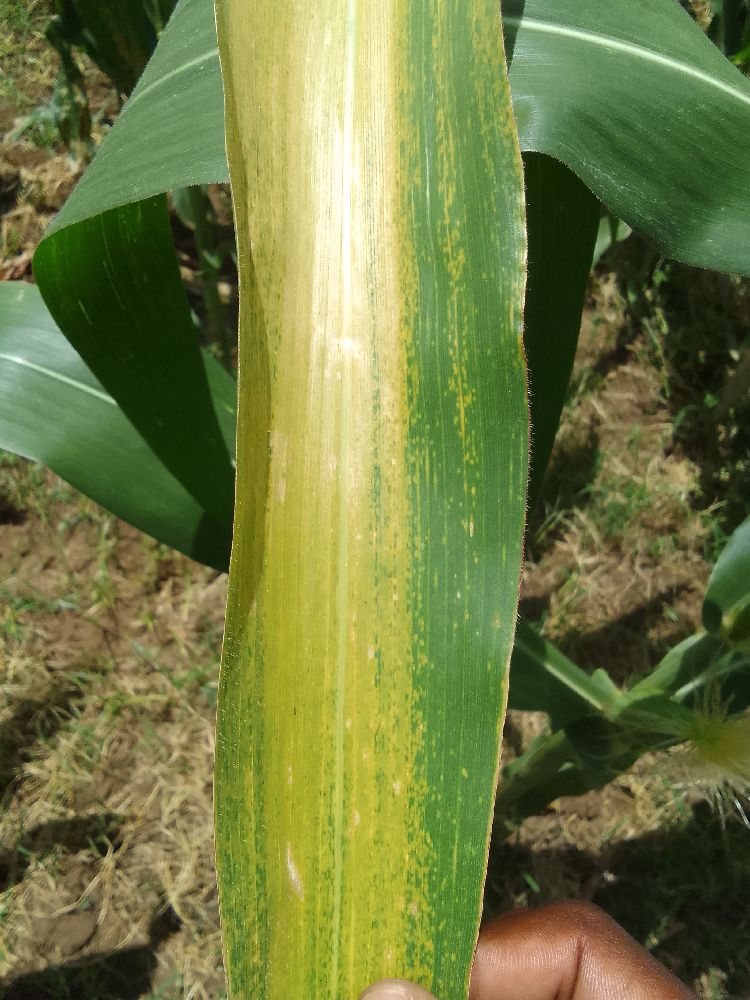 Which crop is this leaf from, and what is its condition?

maize, maize lethal necrosis
